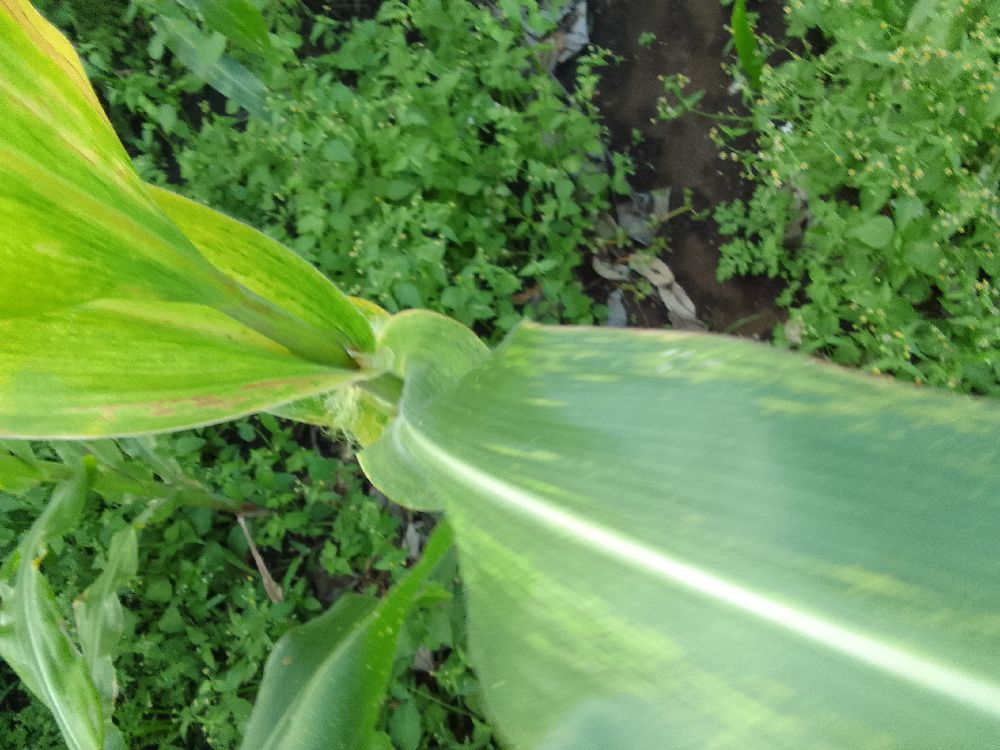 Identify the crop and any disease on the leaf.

maize, maize lethal necrosis
